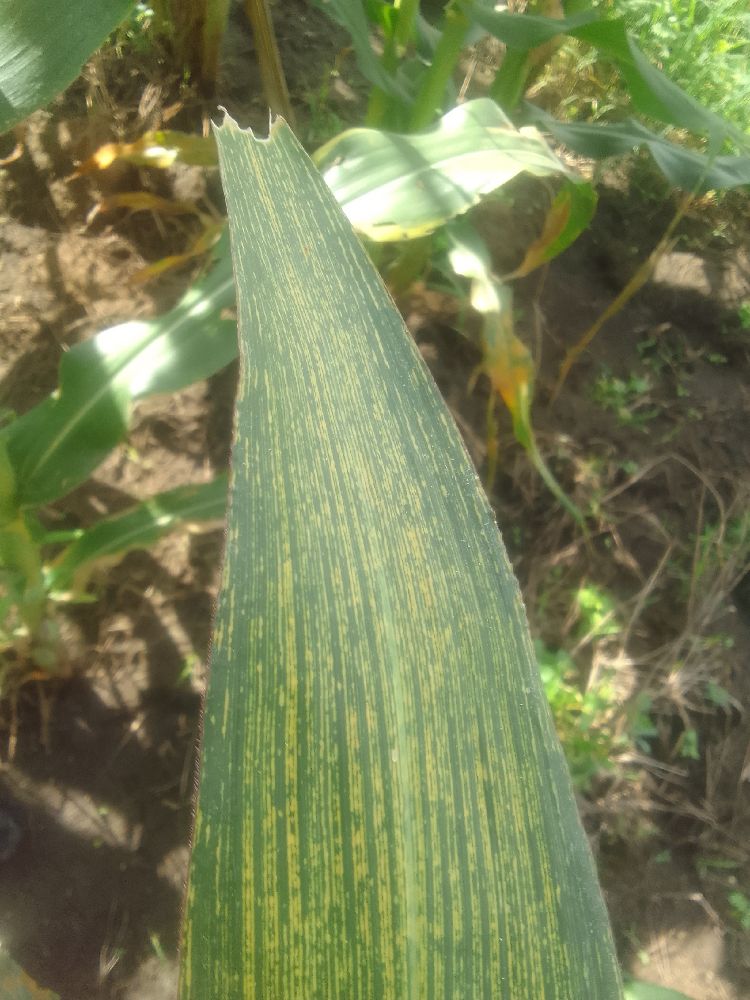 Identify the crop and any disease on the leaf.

maize, maize streak virus
